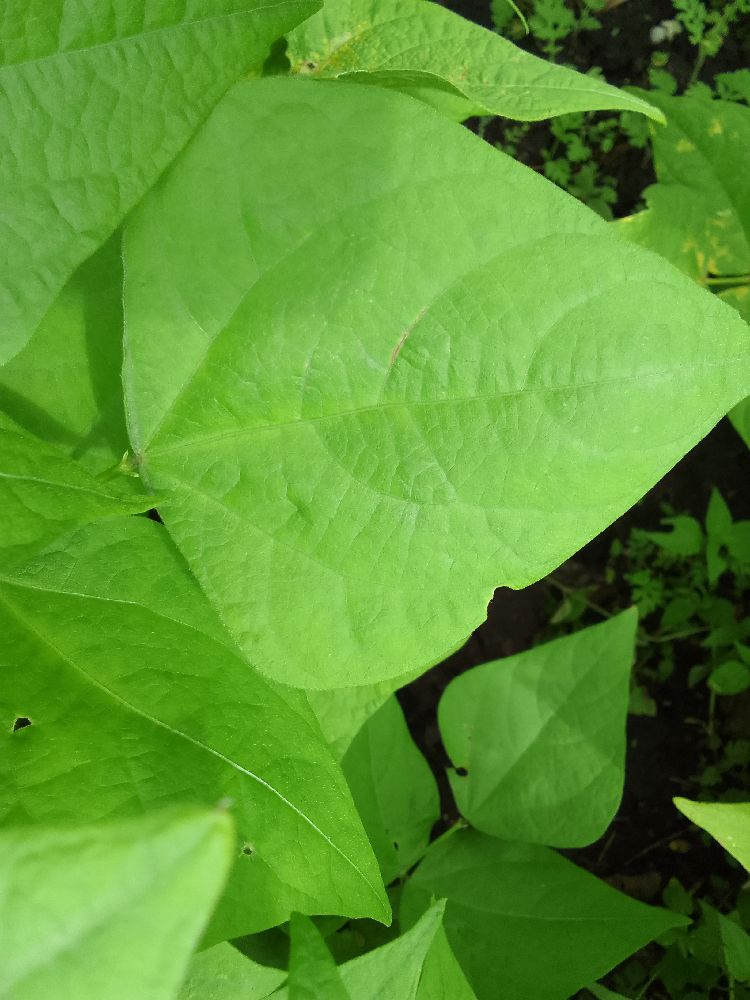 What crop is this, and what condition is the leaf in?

common bean, healthy
